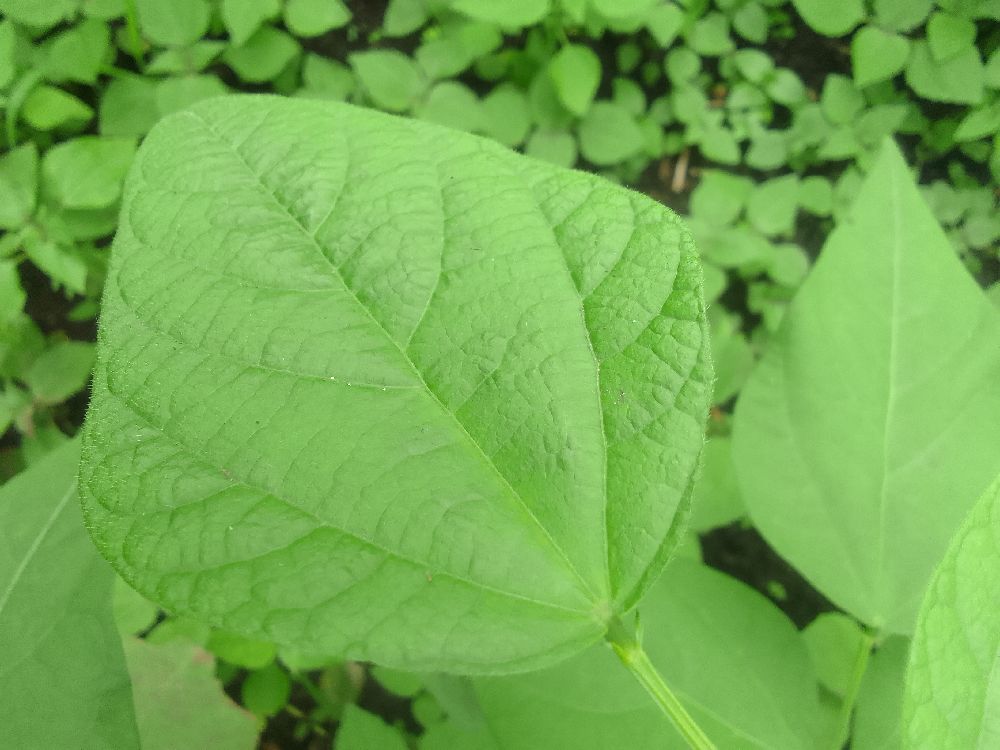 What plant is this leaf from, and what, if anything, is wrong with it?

common bean, healthy
